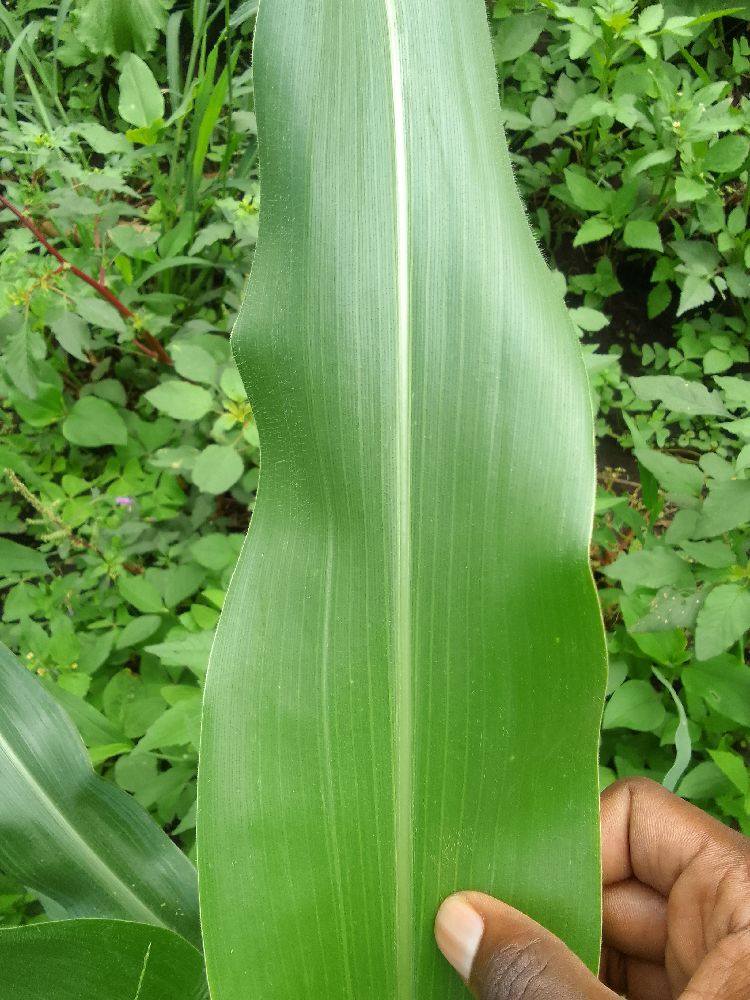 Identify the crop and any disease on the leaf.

maize, healthy
